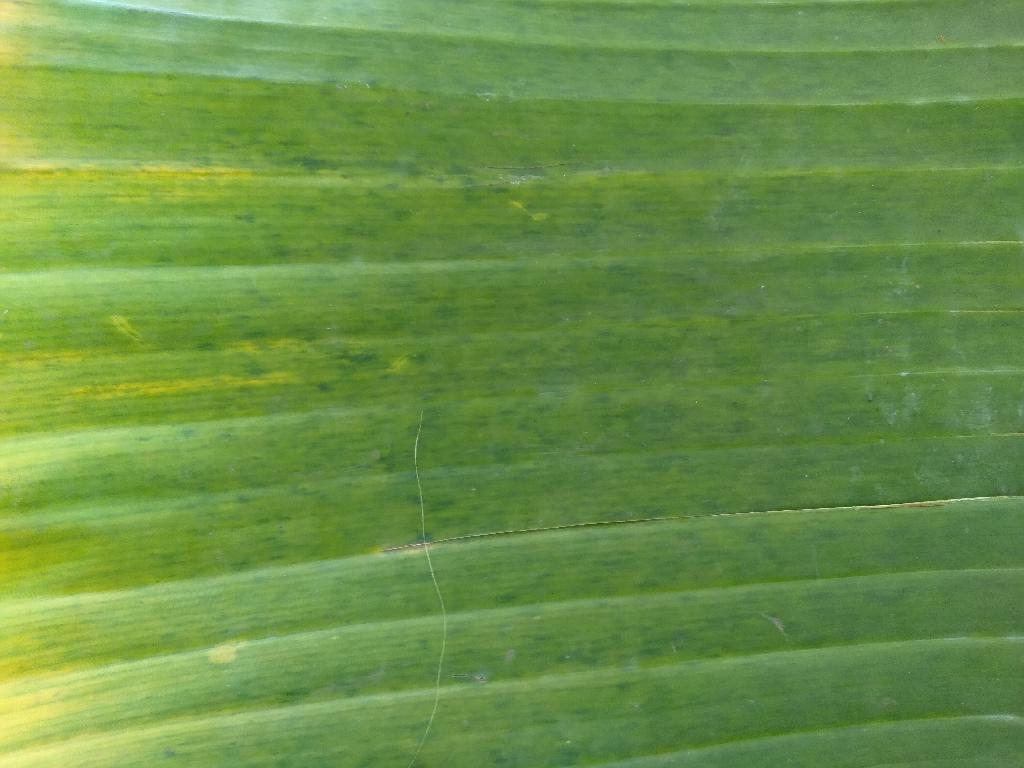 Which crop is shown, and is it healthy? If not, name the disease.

banana, fusarium wilt race 1
